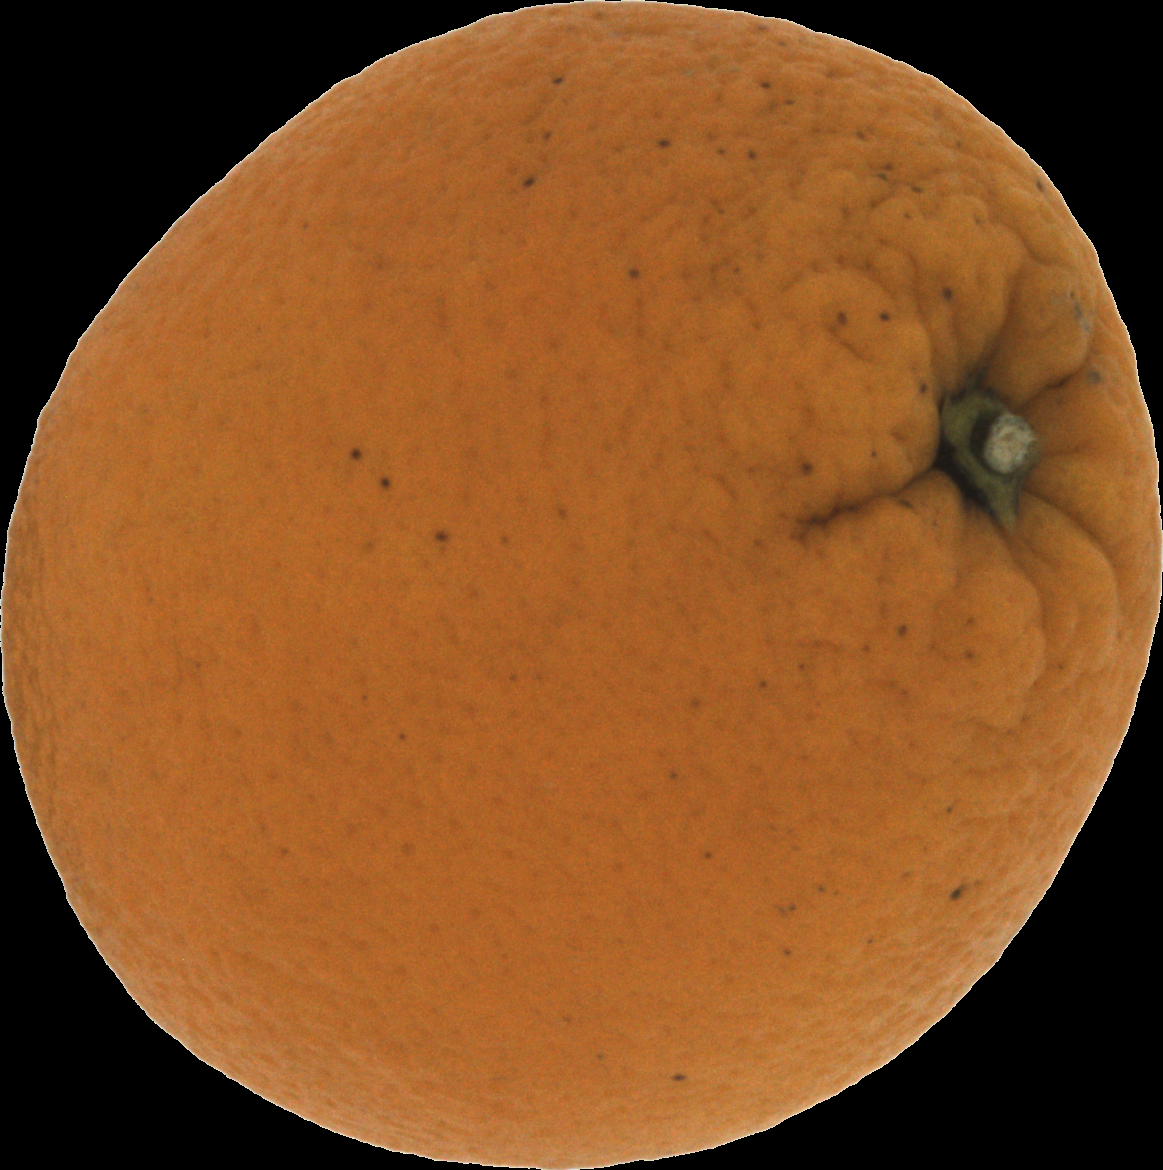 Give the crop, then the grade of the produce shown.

orange, bad
